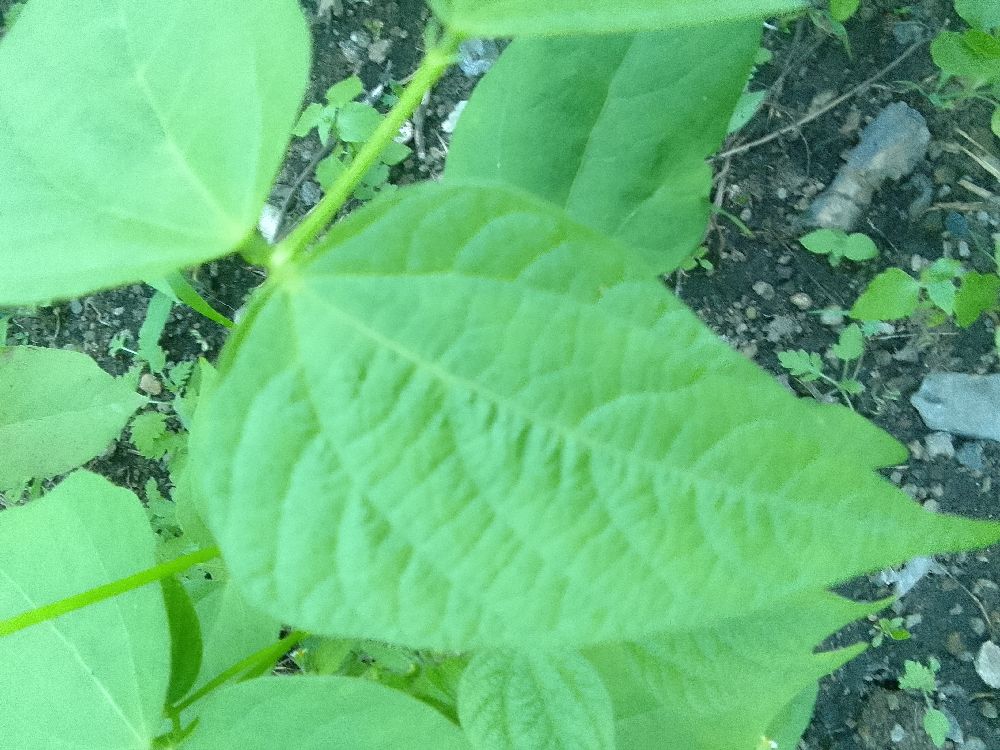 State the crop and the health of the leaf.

common bean, healthy
